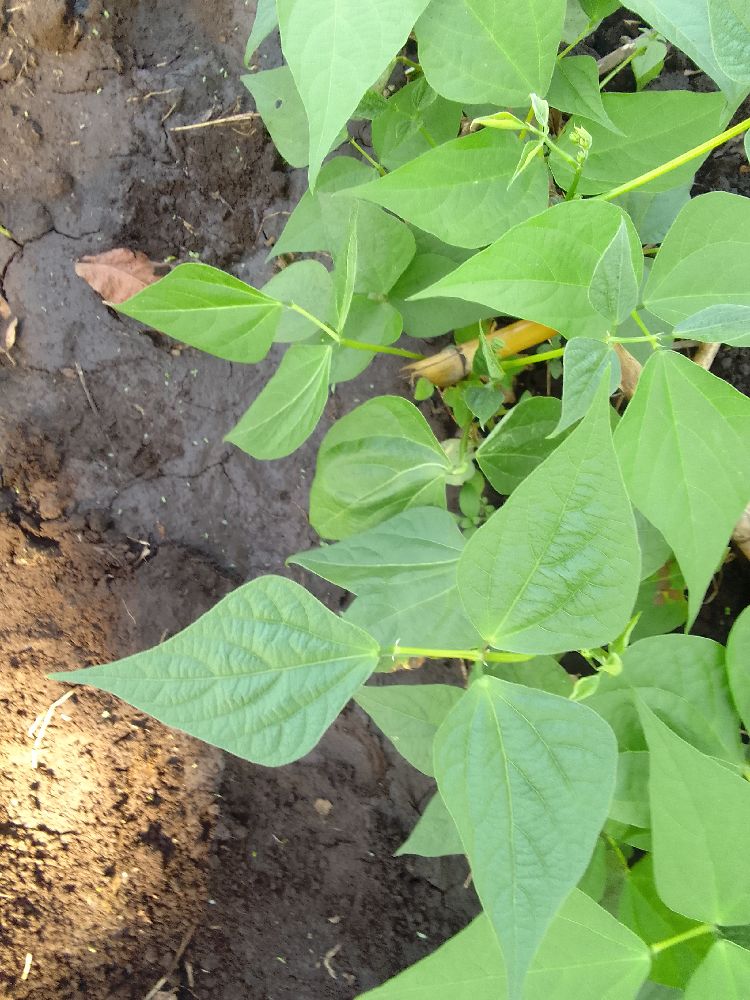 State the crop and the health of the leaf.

common bean, healthy
